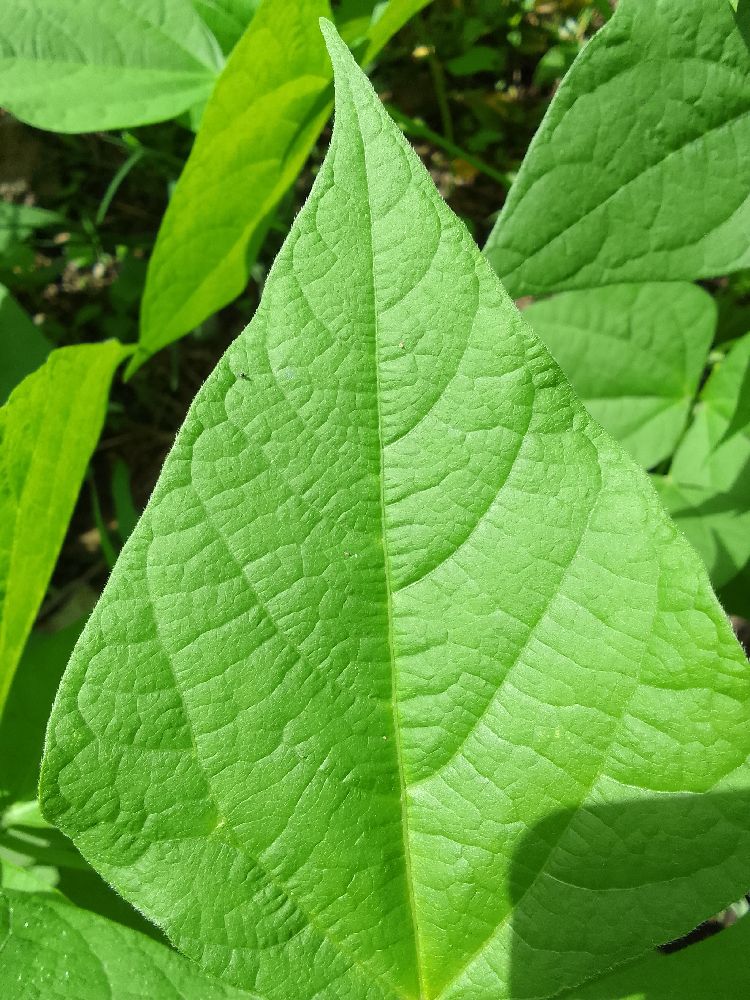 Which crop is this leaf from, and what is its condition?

common bean, healthy
